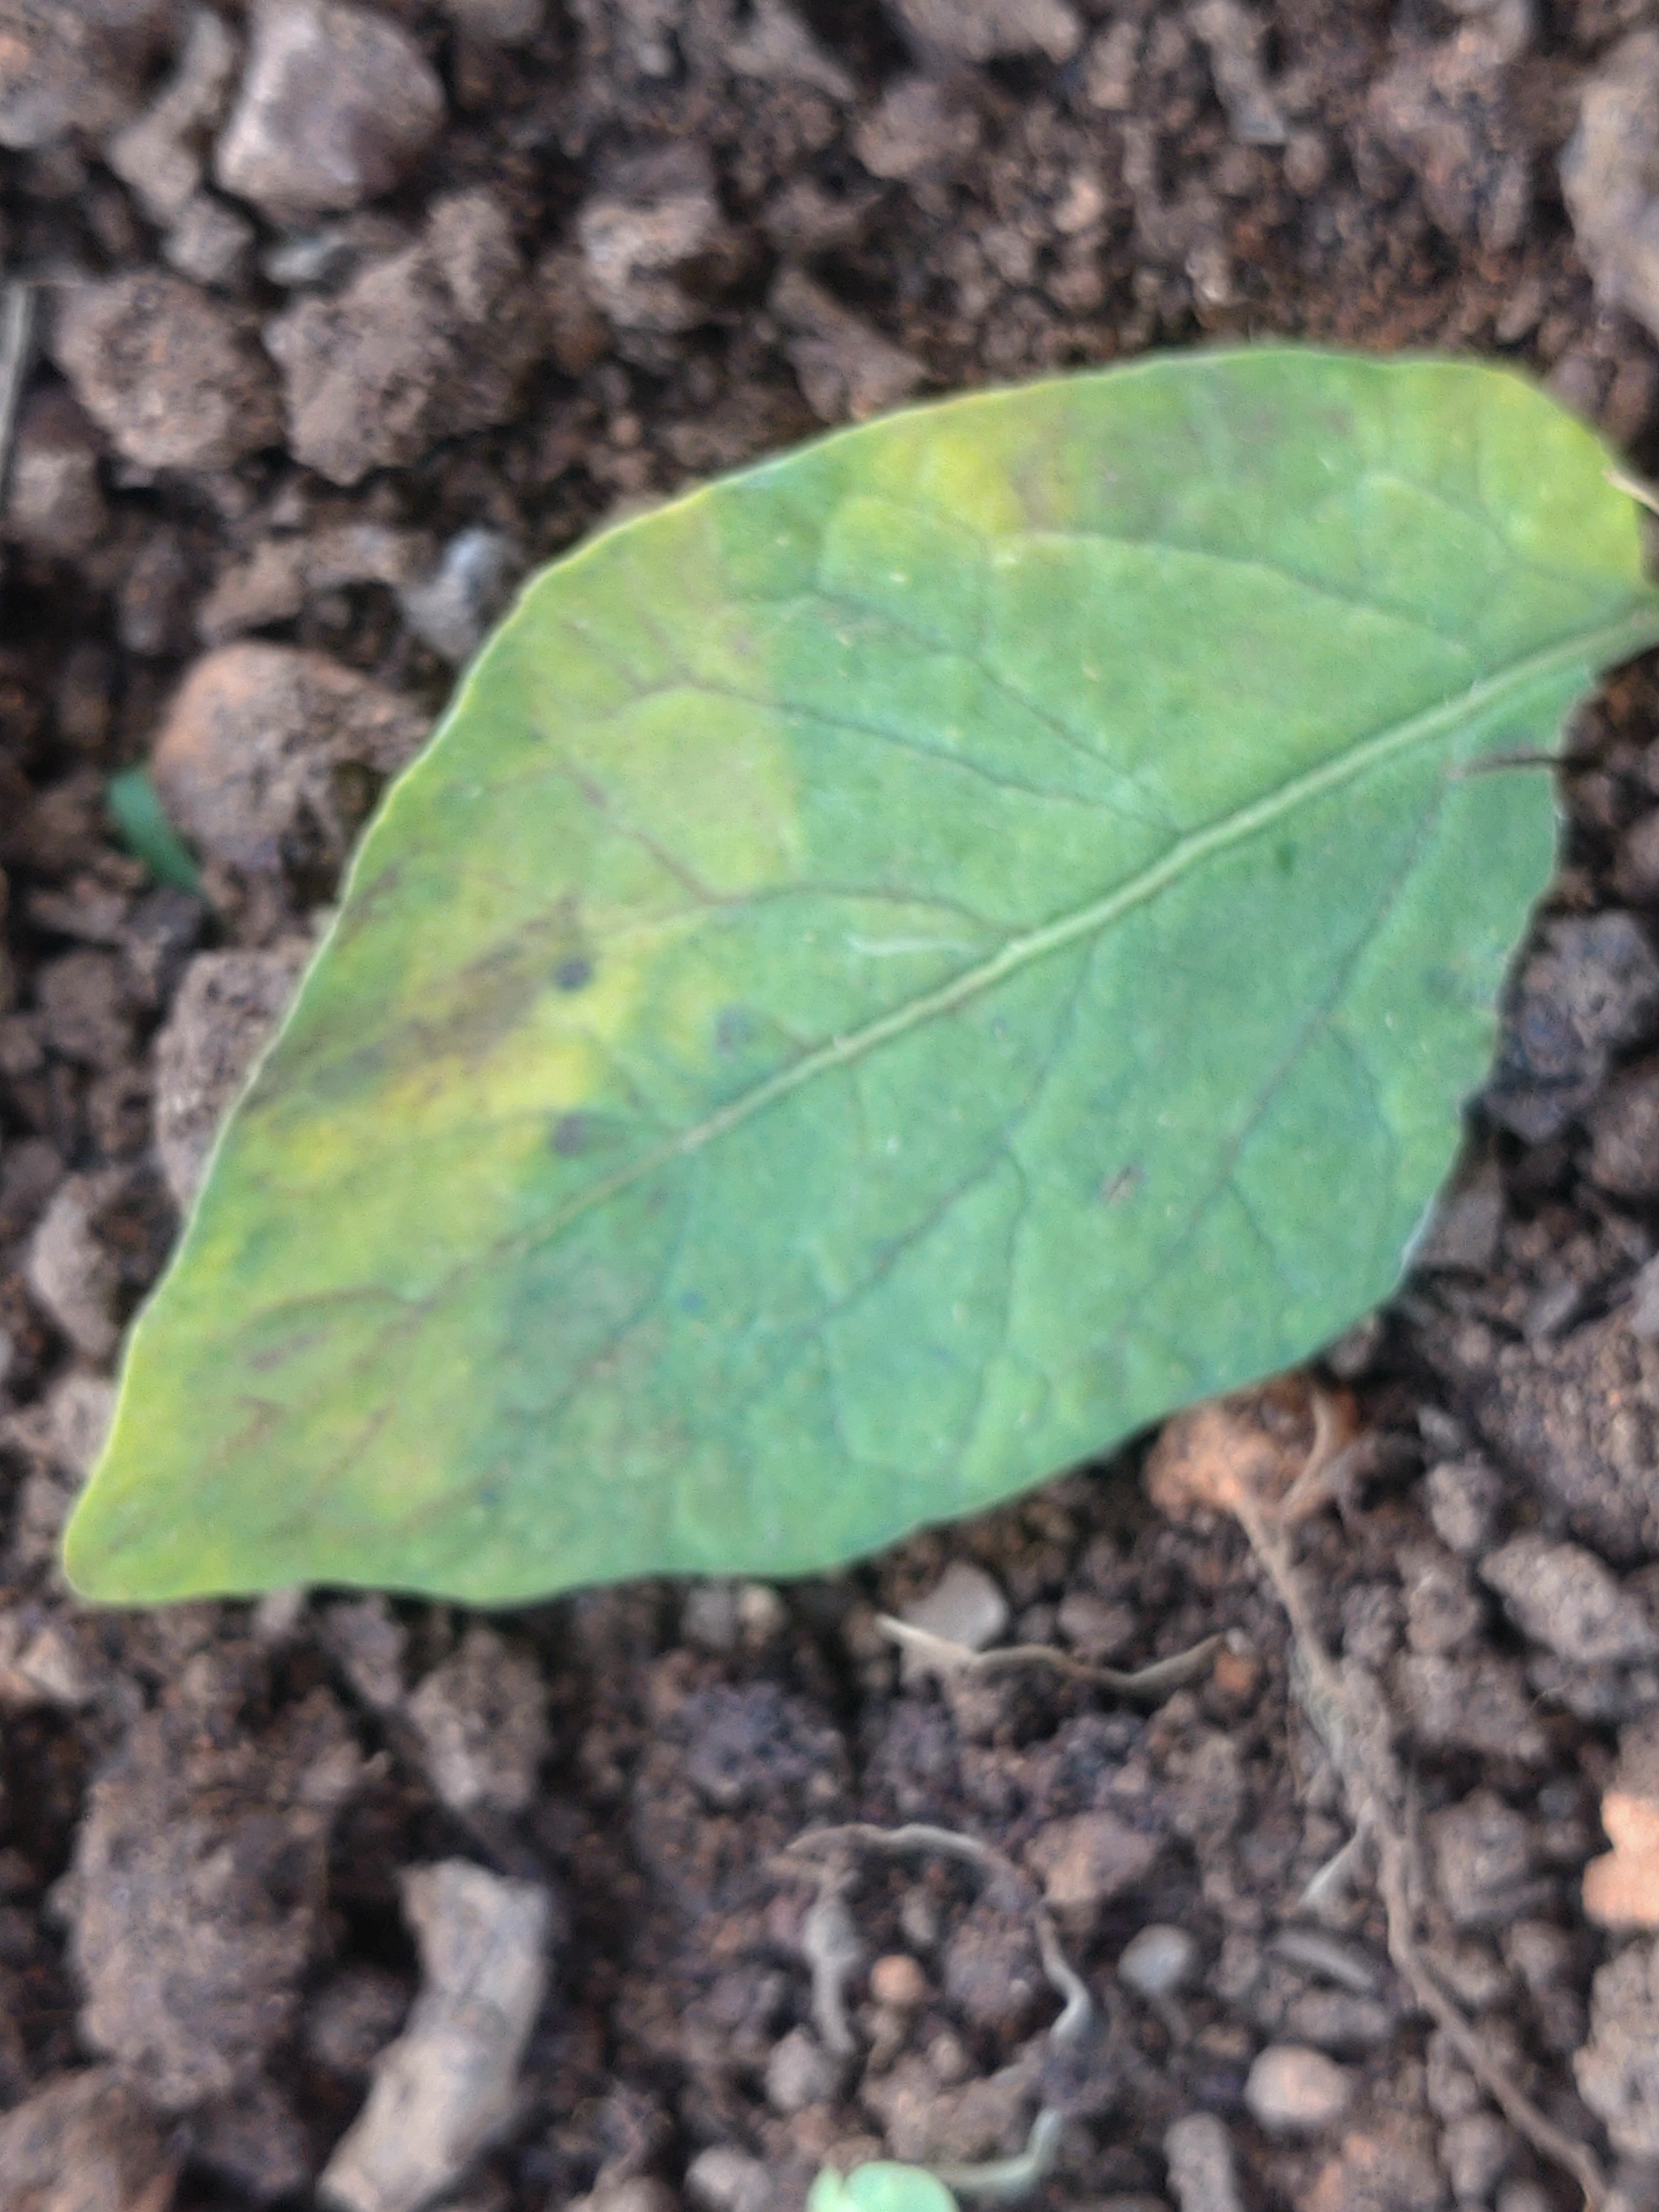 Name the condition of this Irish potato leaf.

late blight
